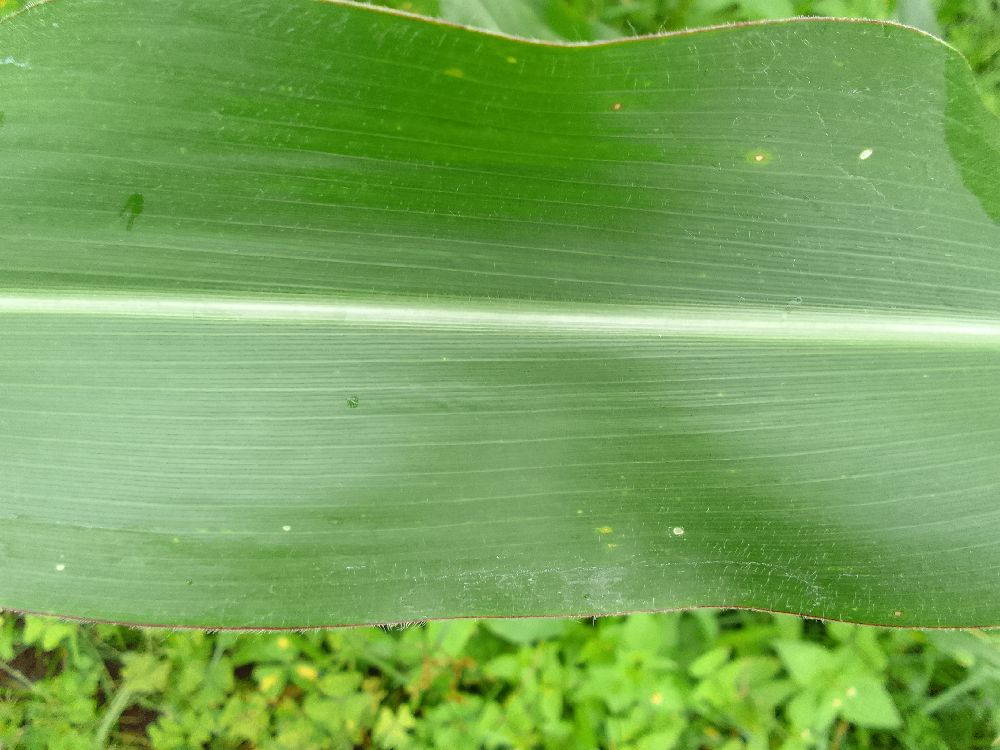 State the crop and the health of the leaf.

maize, healthy
